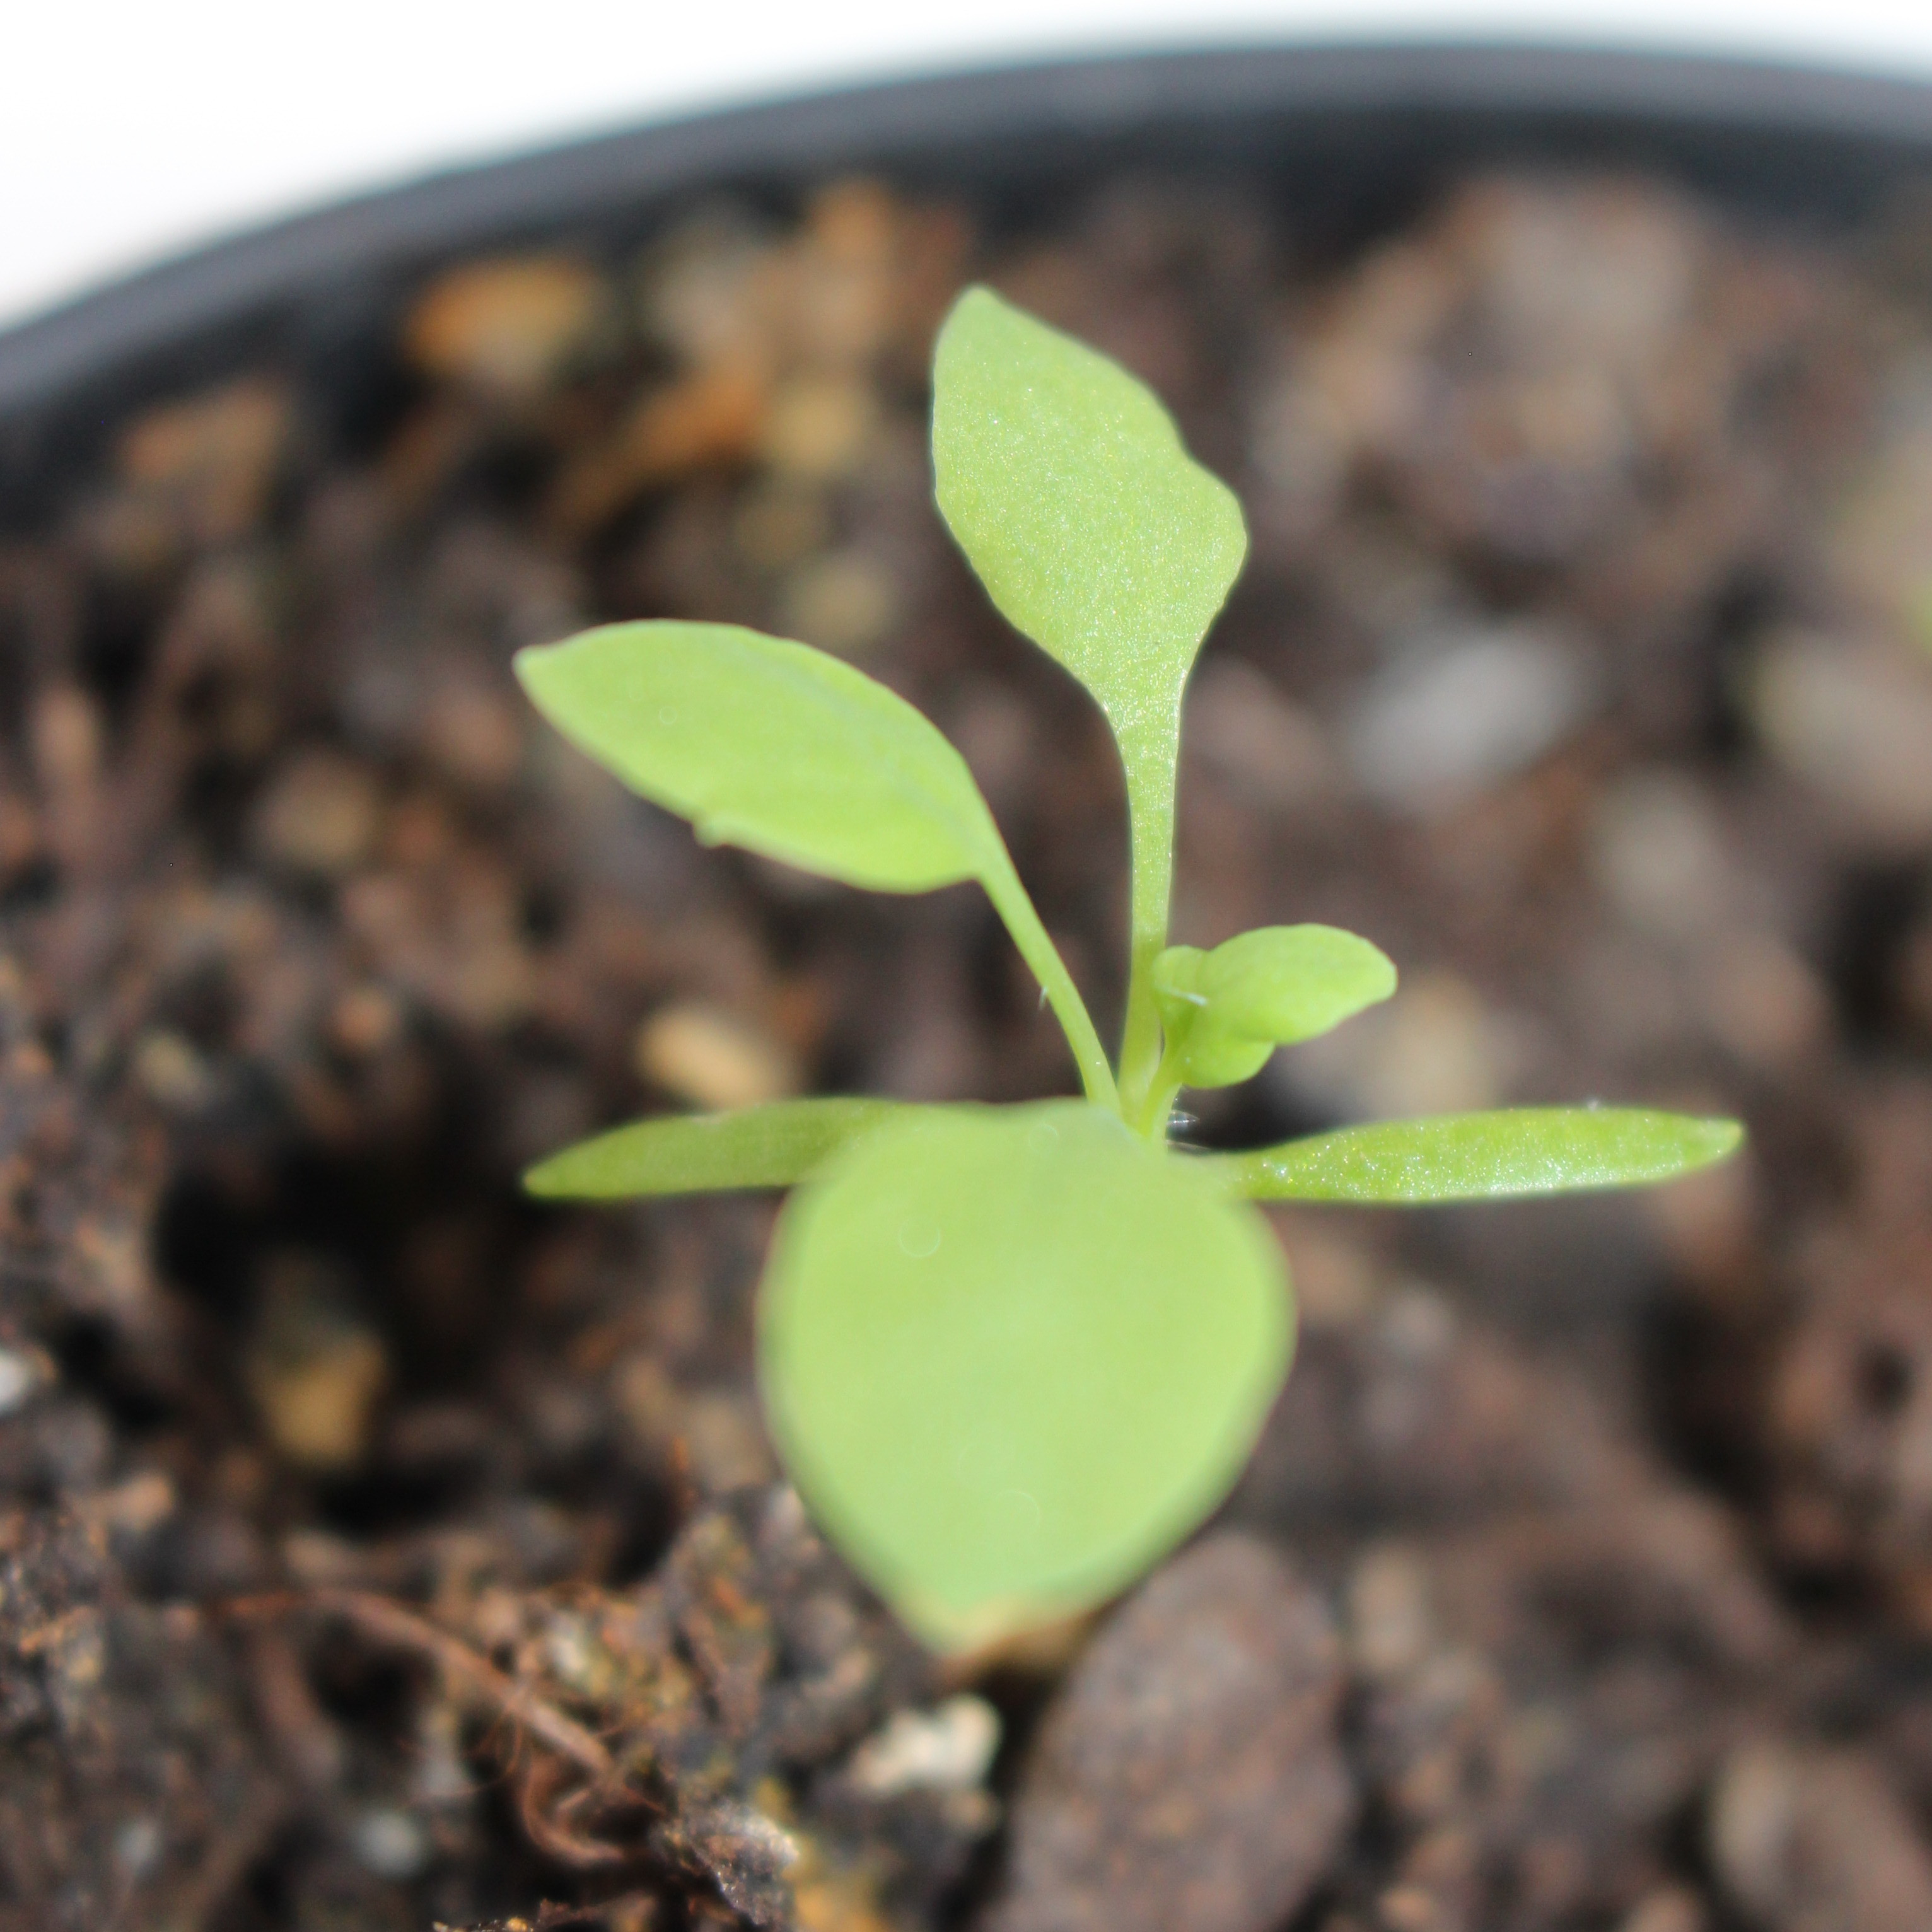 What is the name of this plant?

Papaver rhoeas
